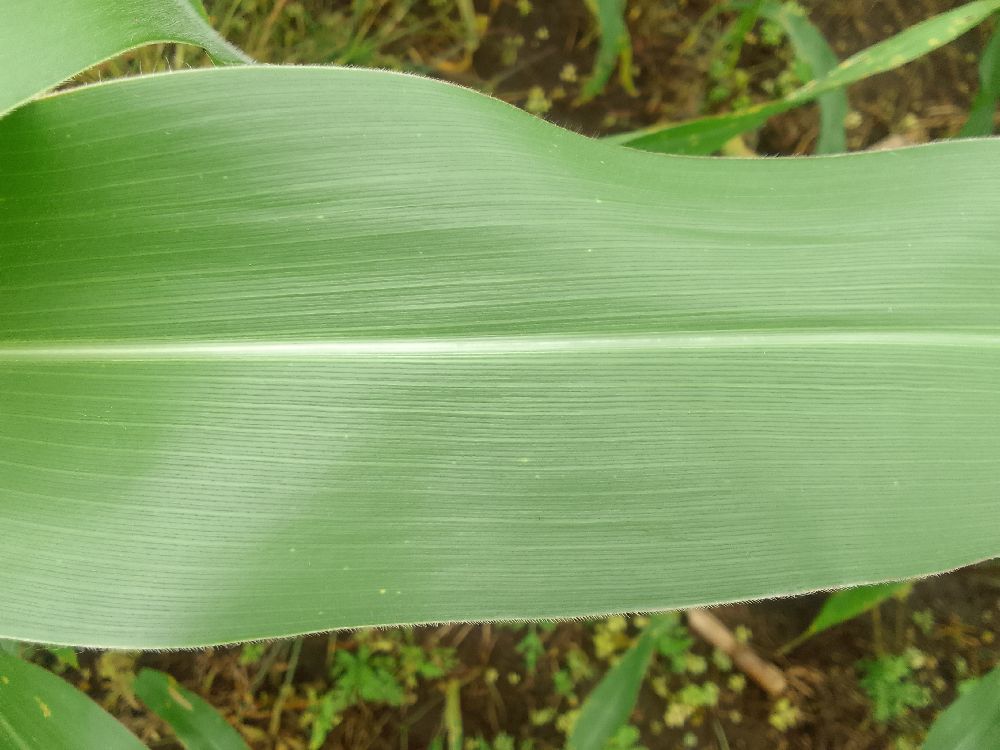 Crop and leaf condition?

maize, healthy
